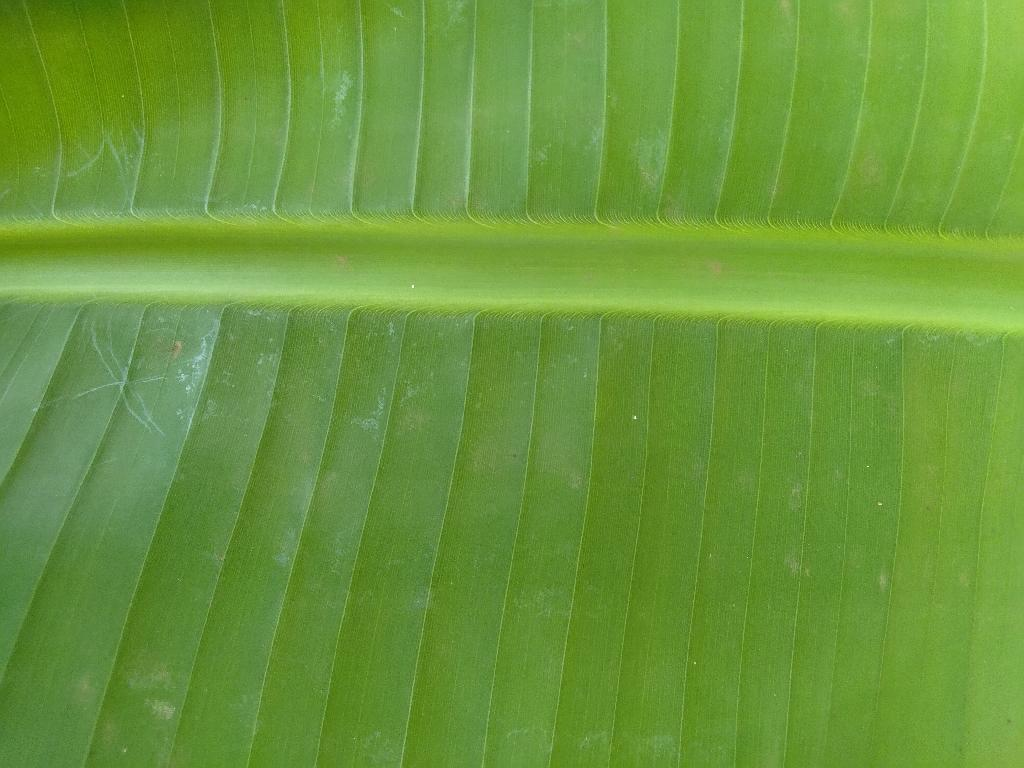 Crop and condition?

banana, healthy
